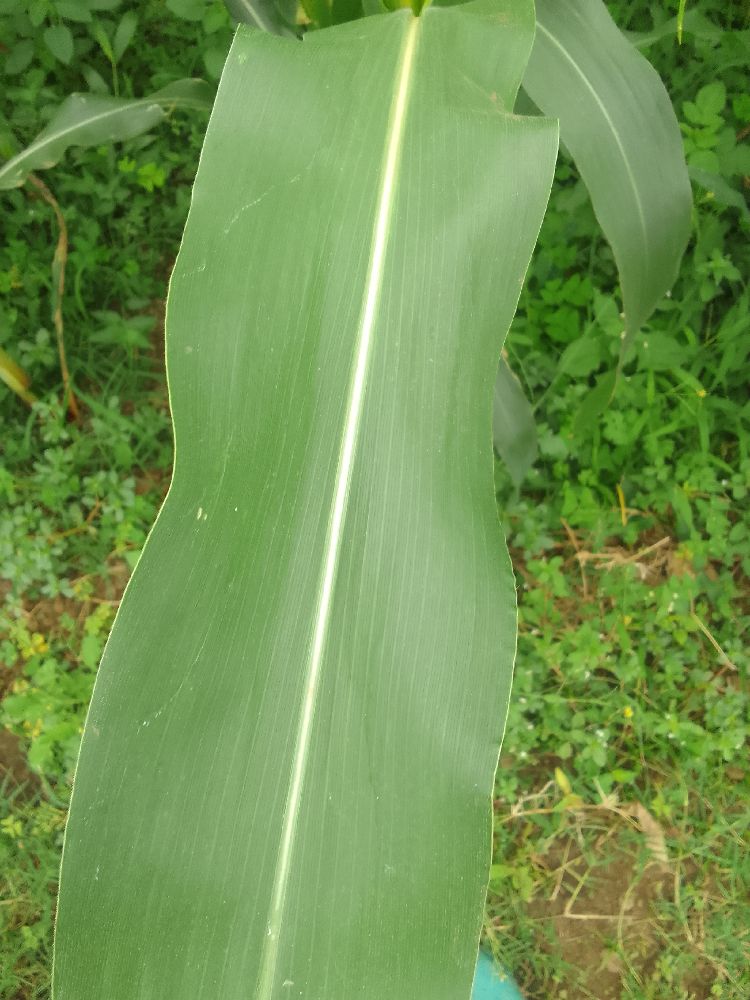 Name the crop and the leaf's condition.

maize, healthy
